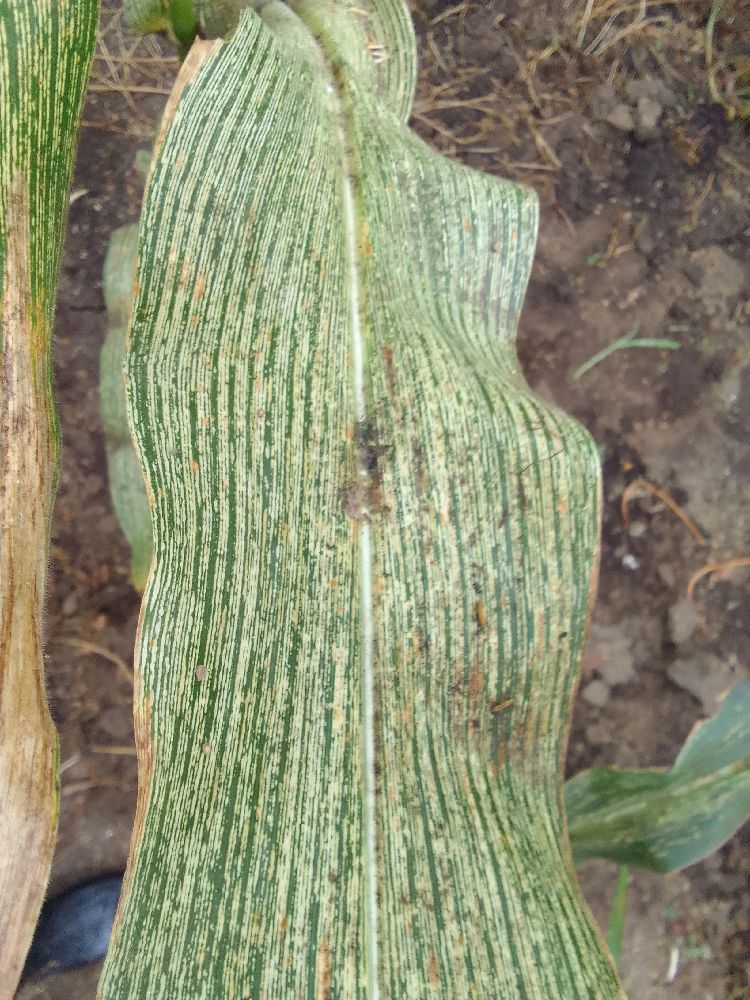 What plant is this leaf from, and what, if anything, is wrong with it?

maize, maize streak virus
